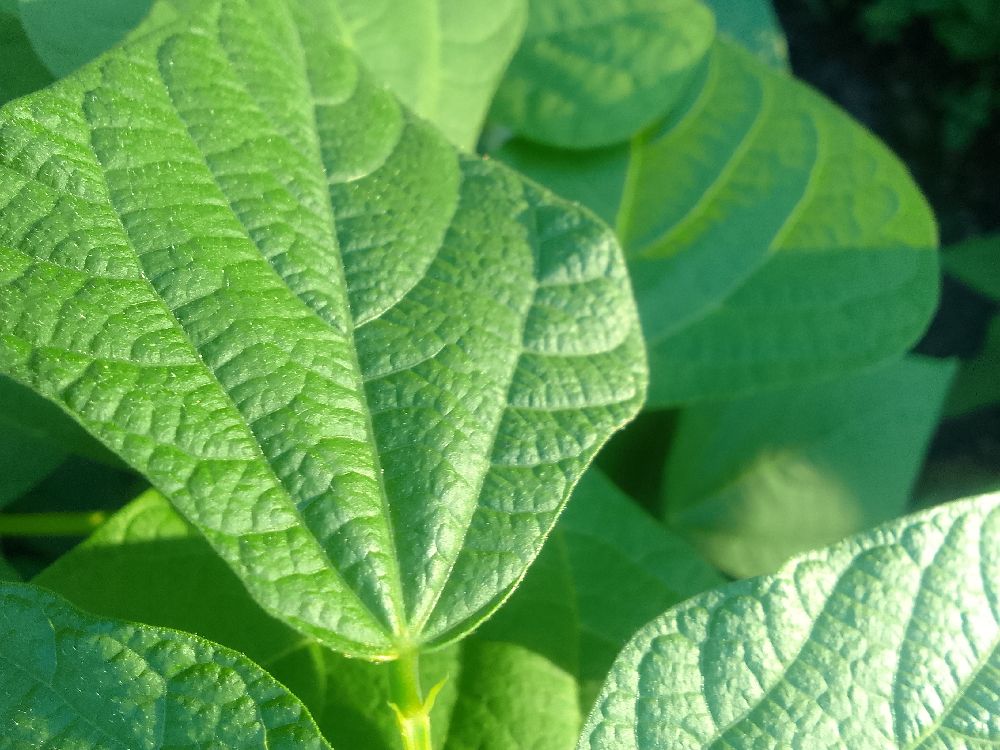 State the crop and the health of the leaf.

common bean, healthy
